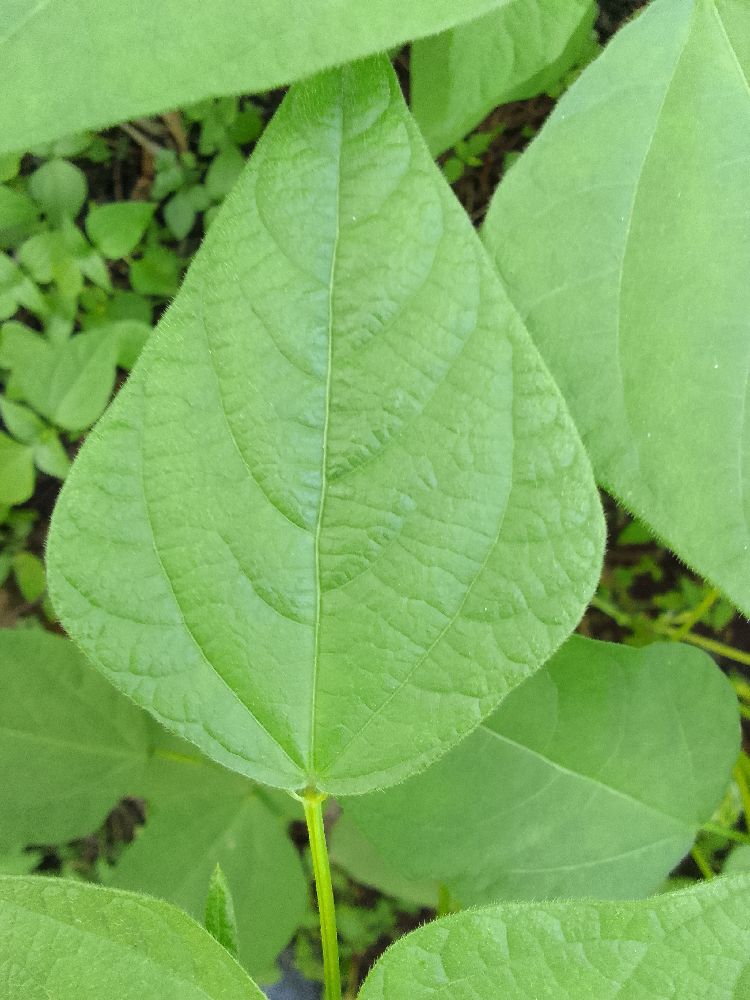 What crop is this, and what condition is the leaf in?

common bean, healthy
